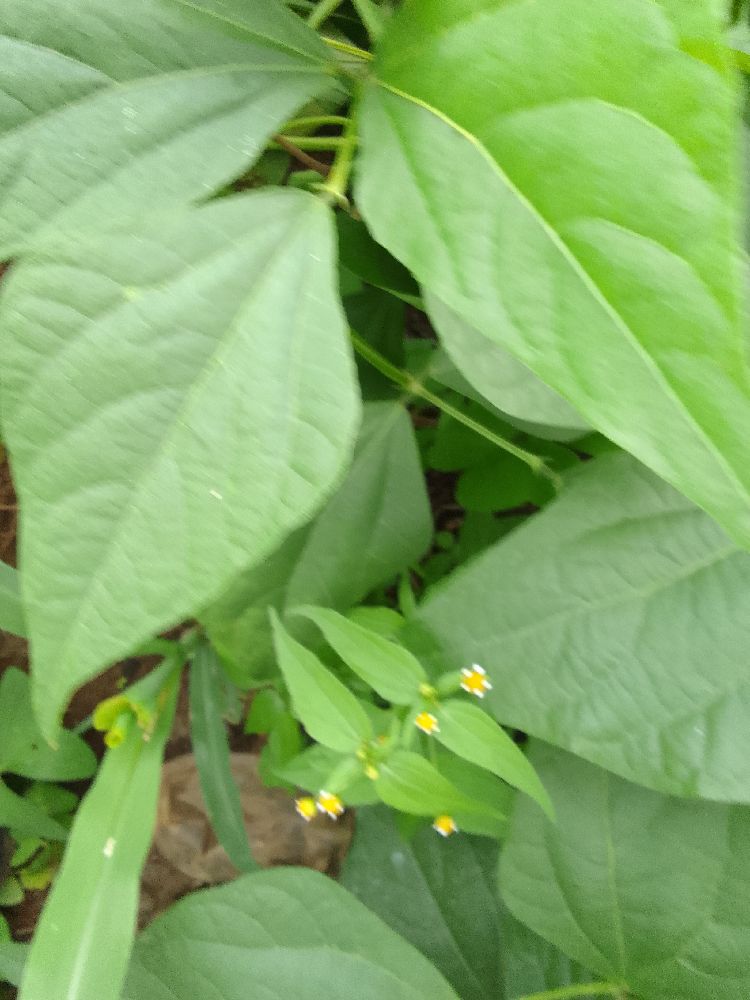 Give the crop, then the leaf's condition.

common bean, healthy
